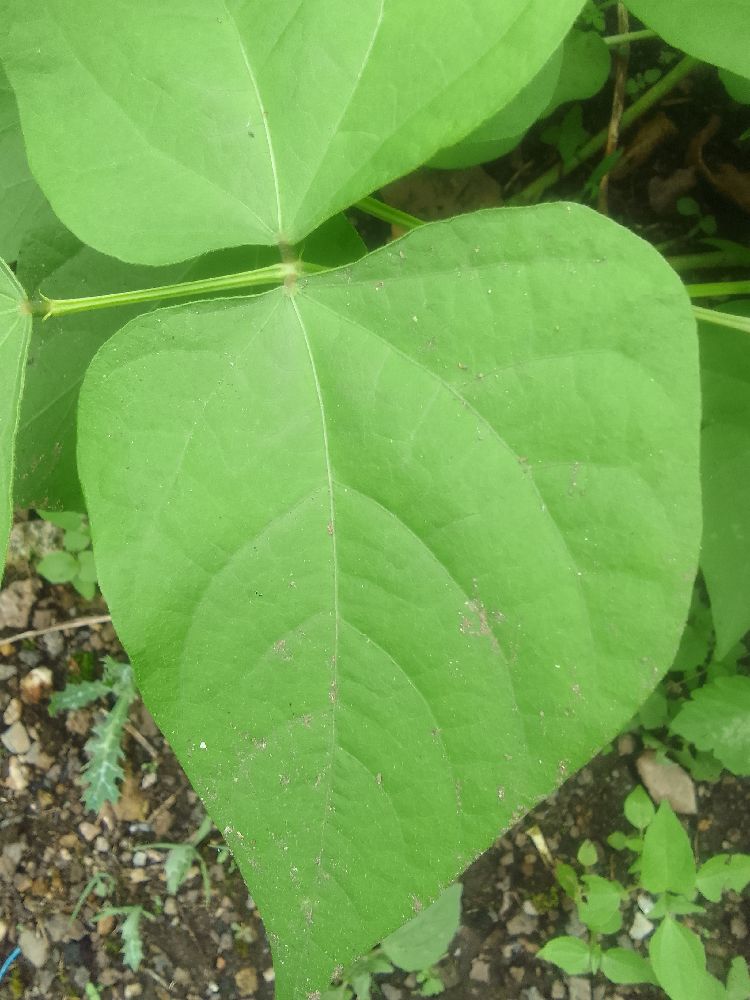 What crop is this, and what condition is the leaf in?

common bean, healthy
